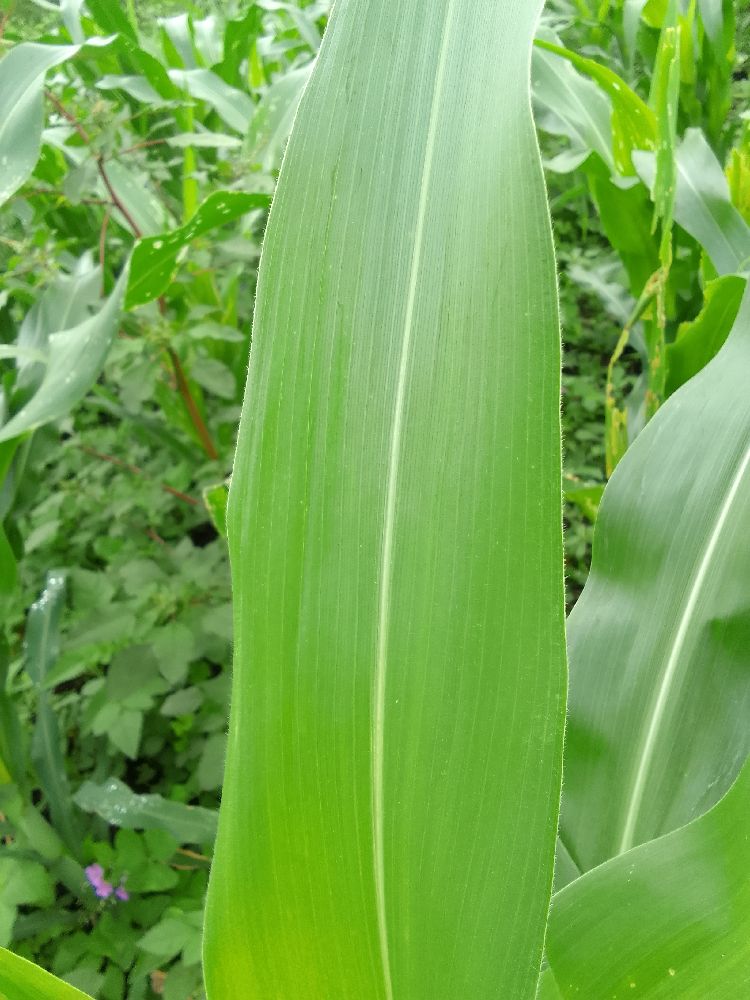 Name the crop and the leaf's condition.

maize, healthy
